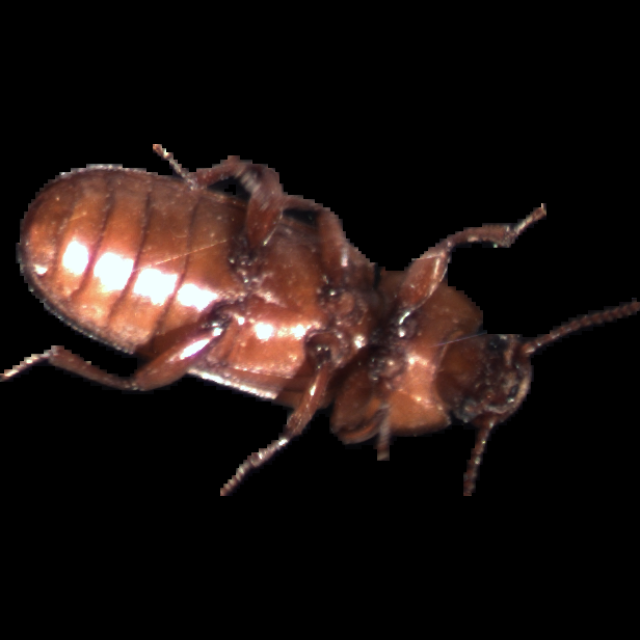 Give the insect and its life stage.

mealworm beetle
